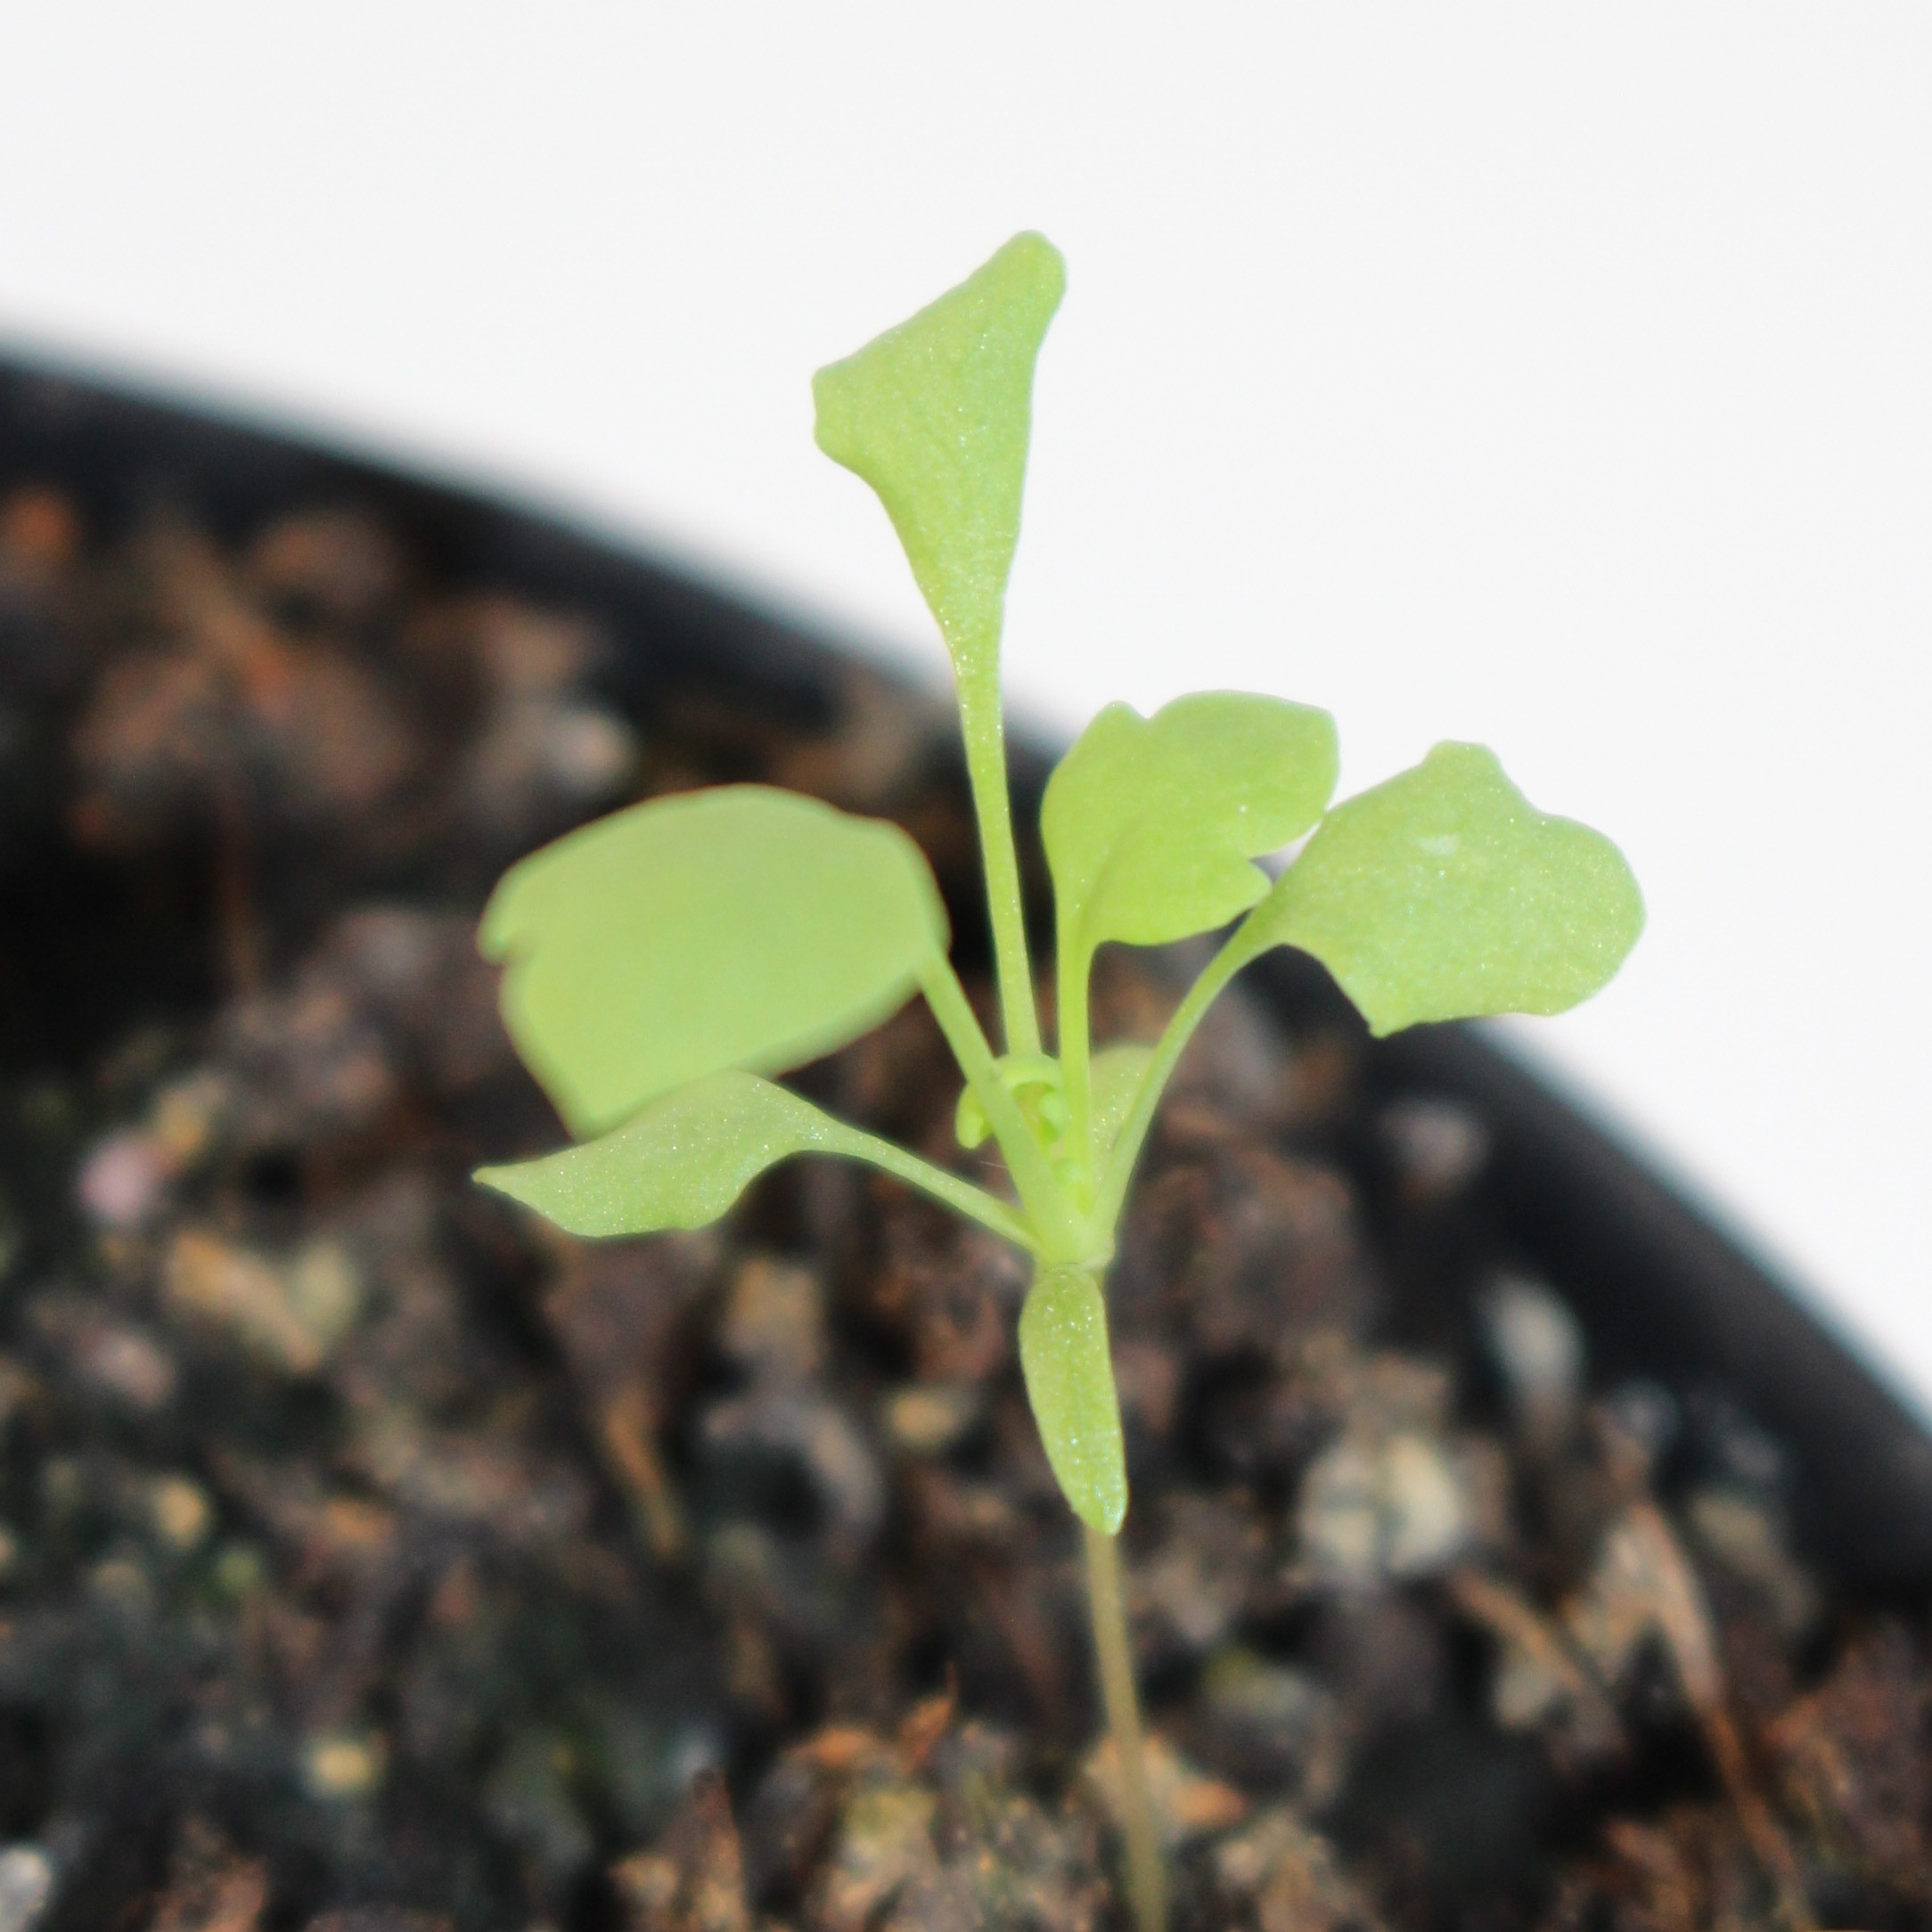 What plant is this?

Papaver rhoeas
